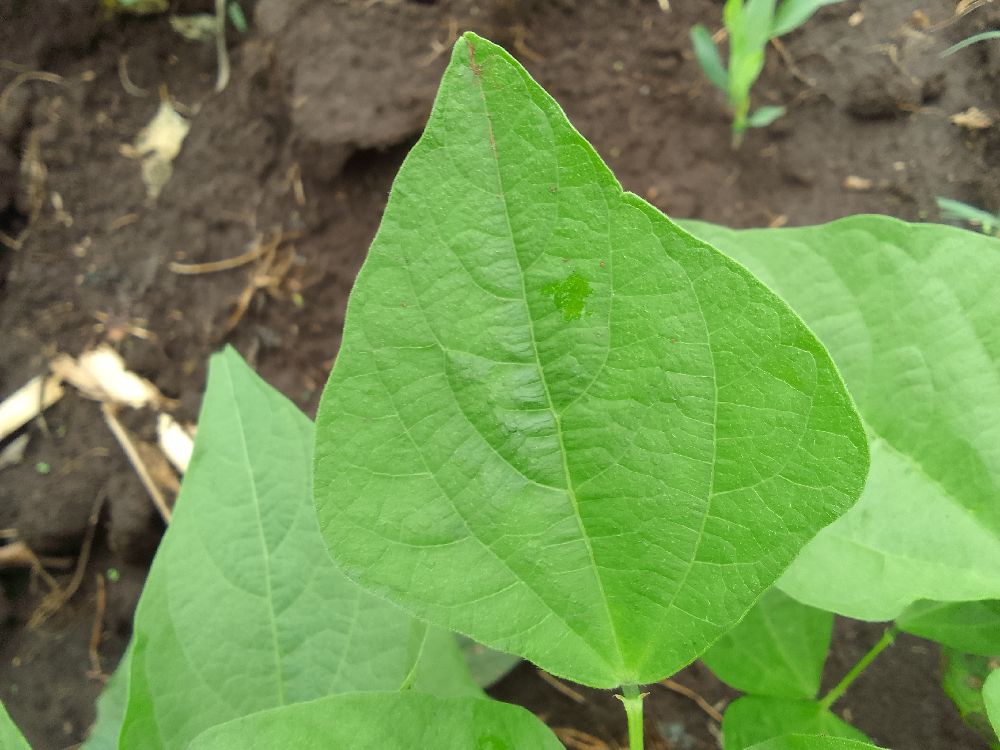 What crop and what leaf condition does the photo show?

common bean, healthy
